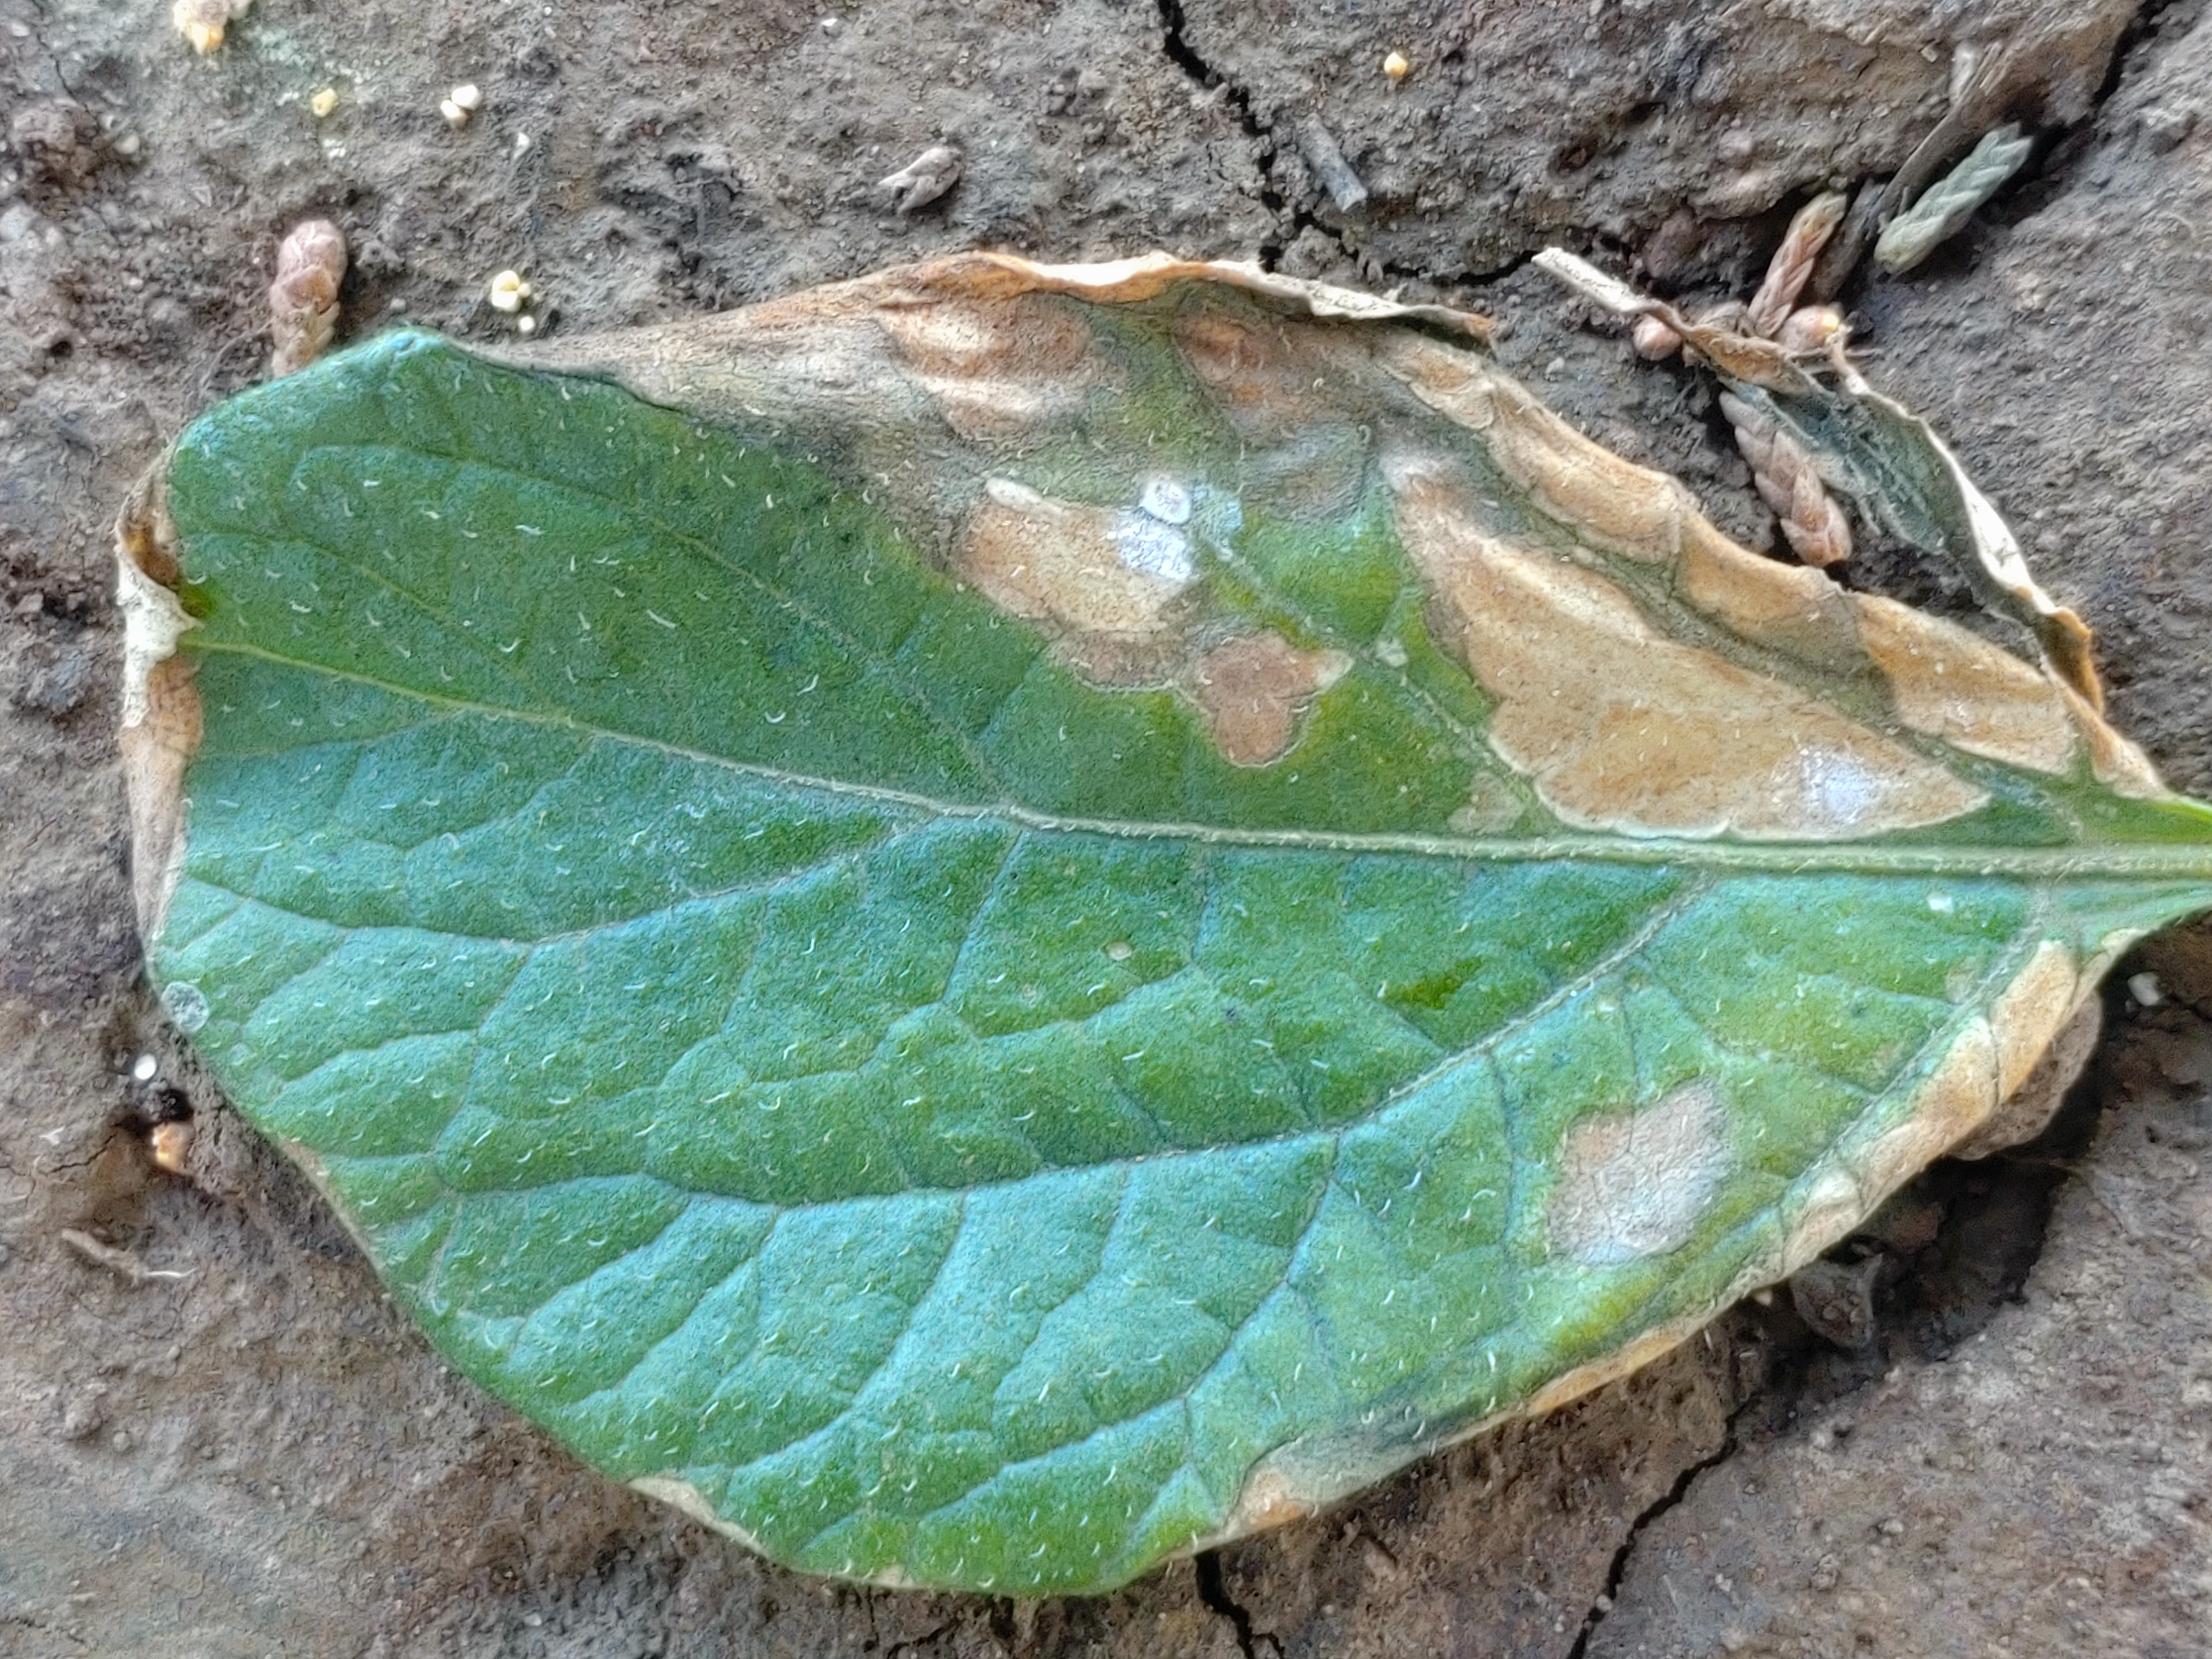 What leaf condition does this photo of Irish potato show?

early blight
